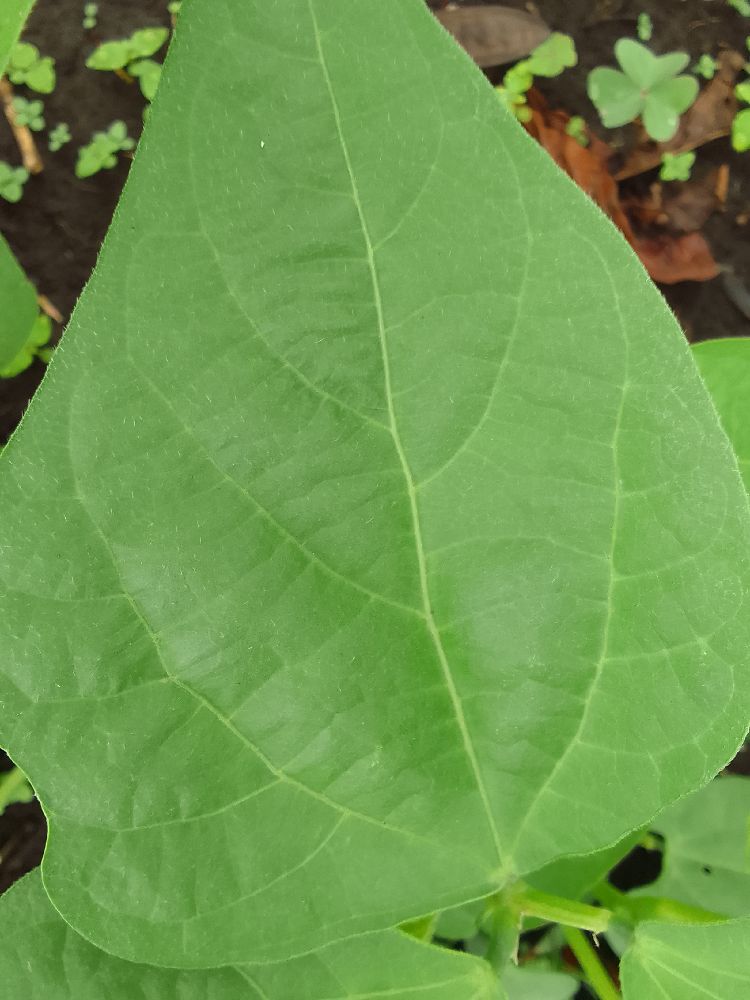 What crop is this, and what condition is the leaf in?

common bean, healthy
